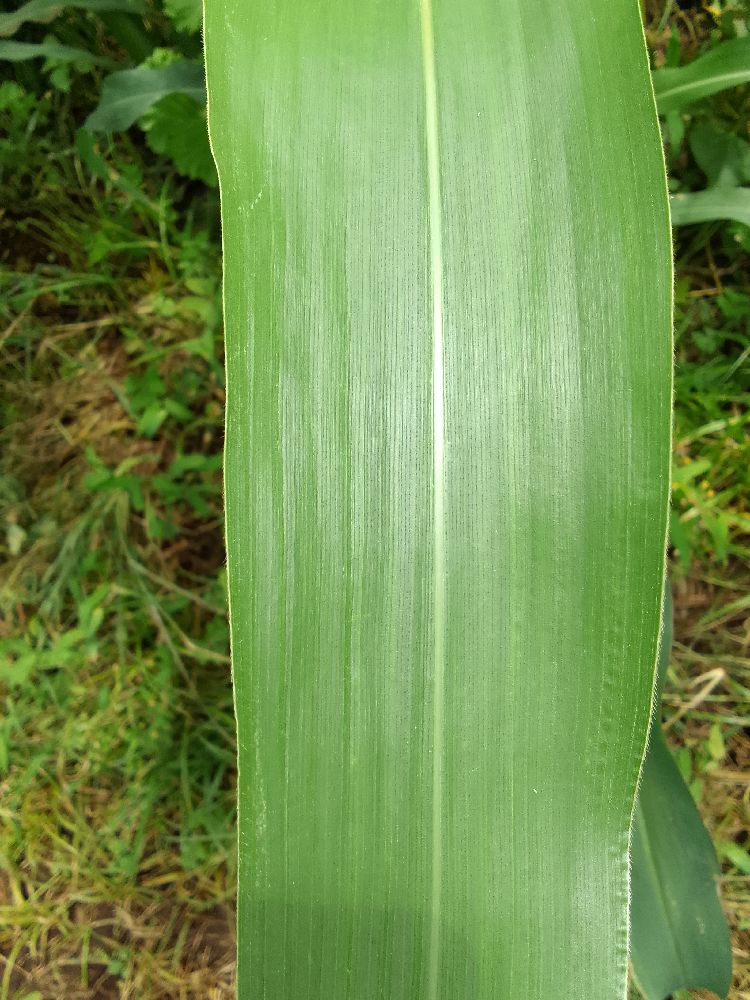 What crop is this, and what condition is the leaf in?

maize, healthy
